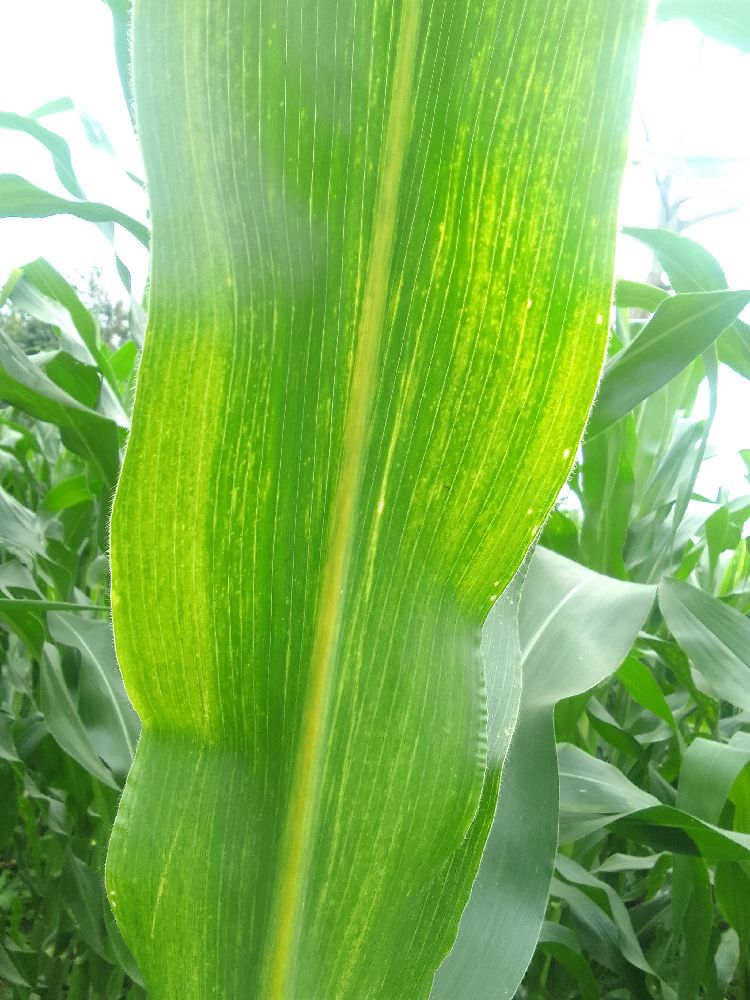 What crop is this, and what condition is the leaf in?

maize, maize lethal necrosis
